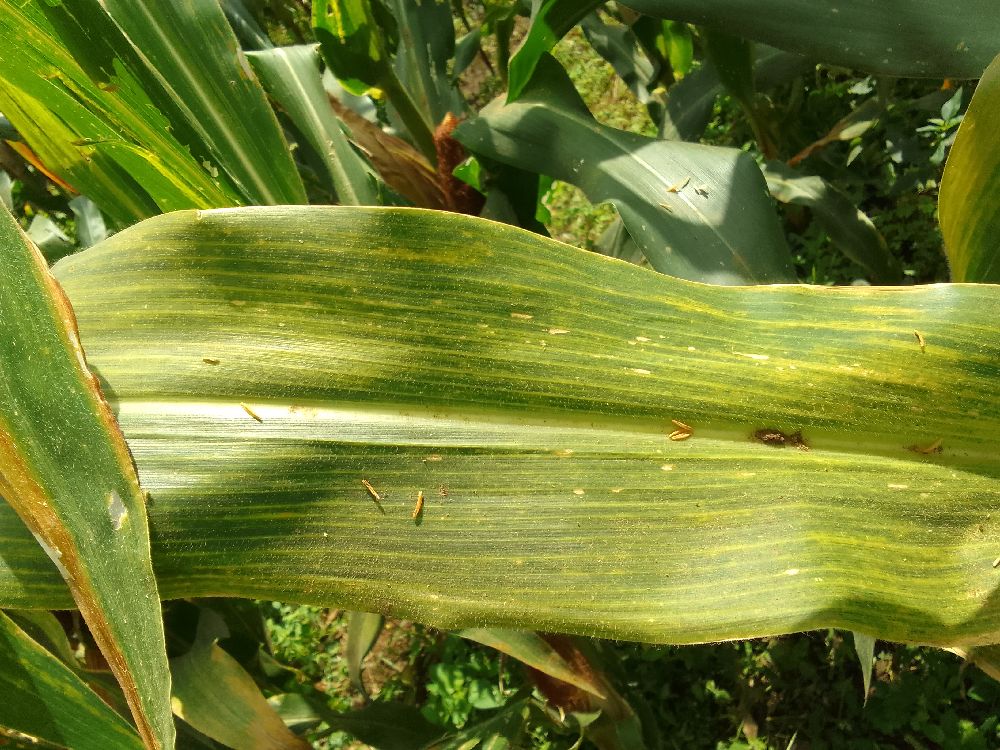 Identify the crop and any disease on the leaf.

maize, maize lethal necrosis
